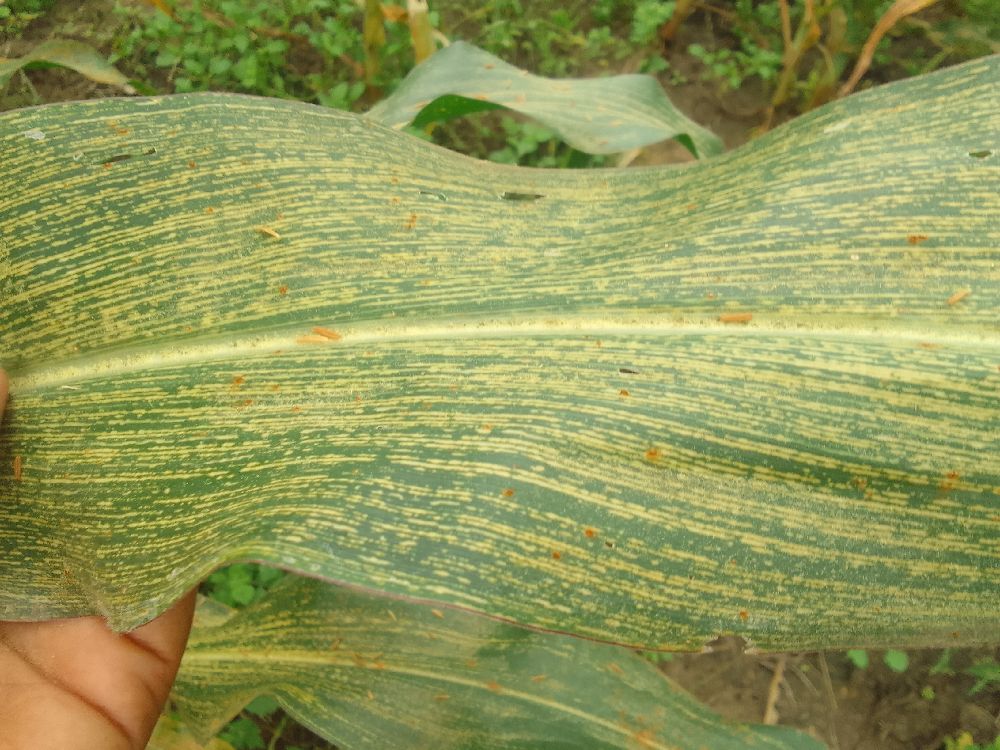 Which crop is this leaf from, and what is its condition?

maize, maize streak virus
